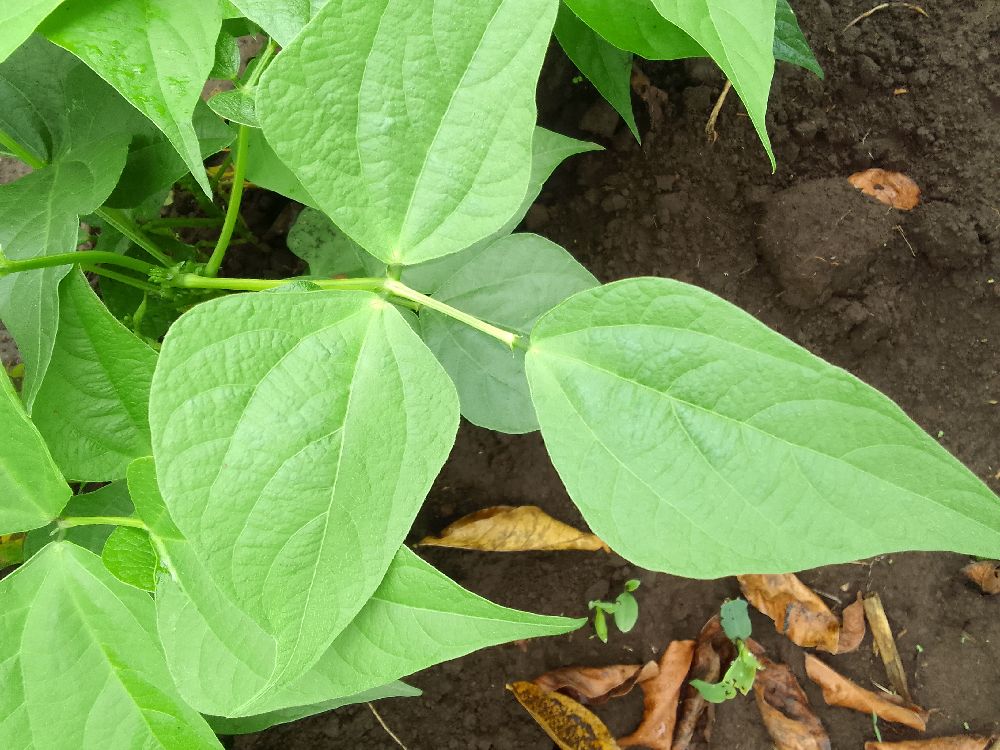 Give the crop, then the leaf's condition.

common bean, healthy
